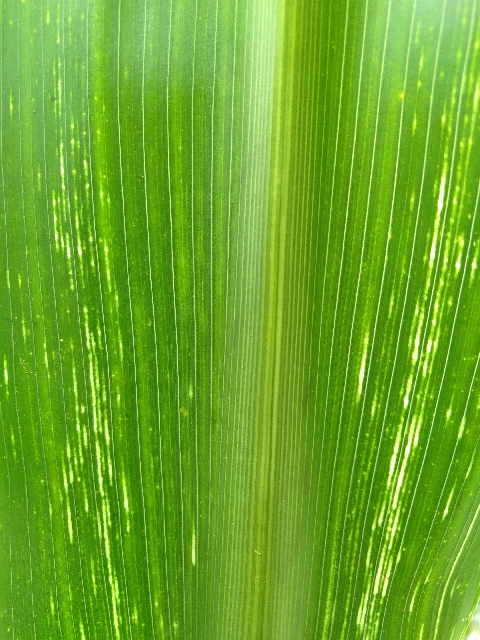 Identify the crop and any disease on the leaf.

maize, maize streak virus
